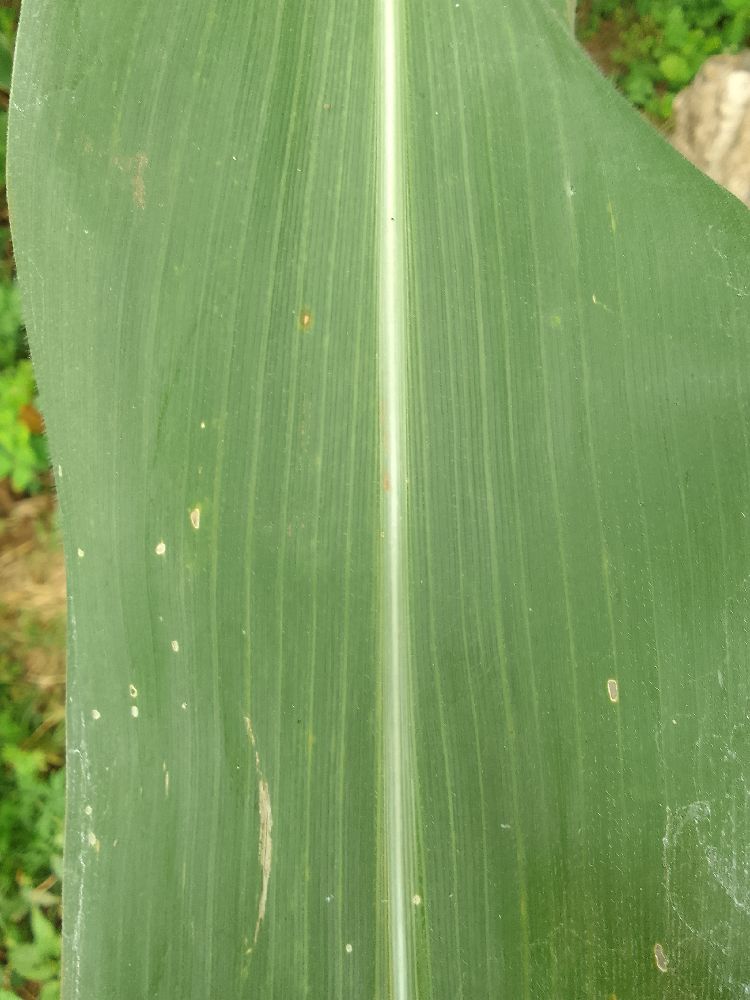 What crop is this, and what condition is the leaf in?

maize, healthy
